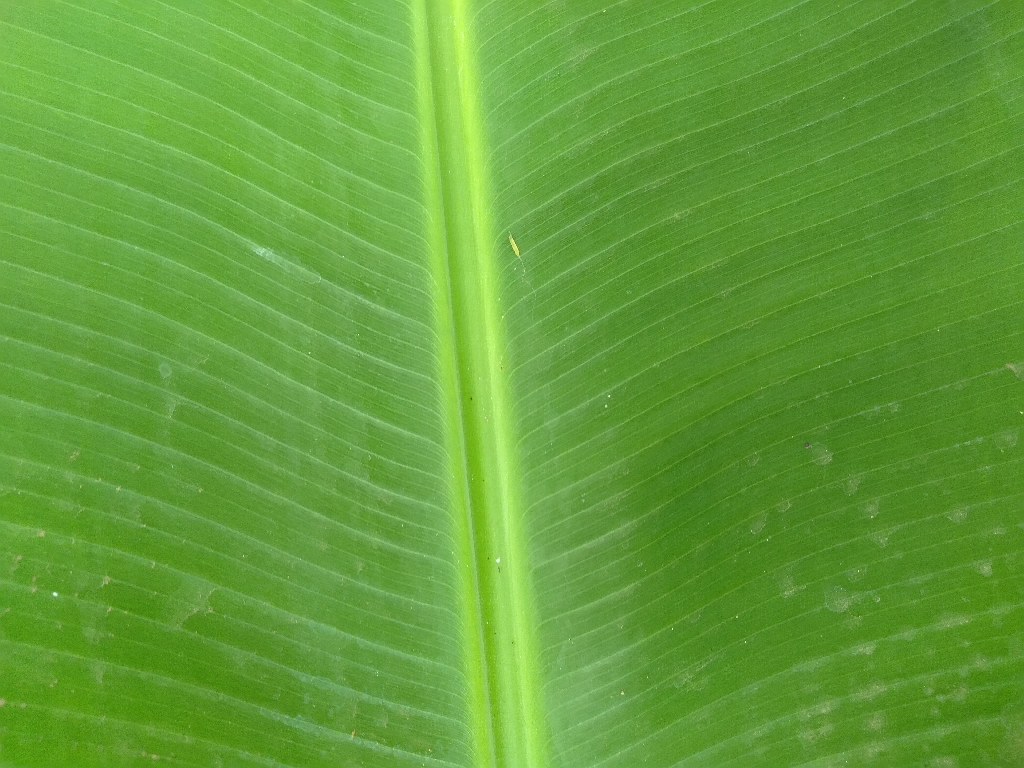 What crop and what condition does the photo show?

banana, healthy
